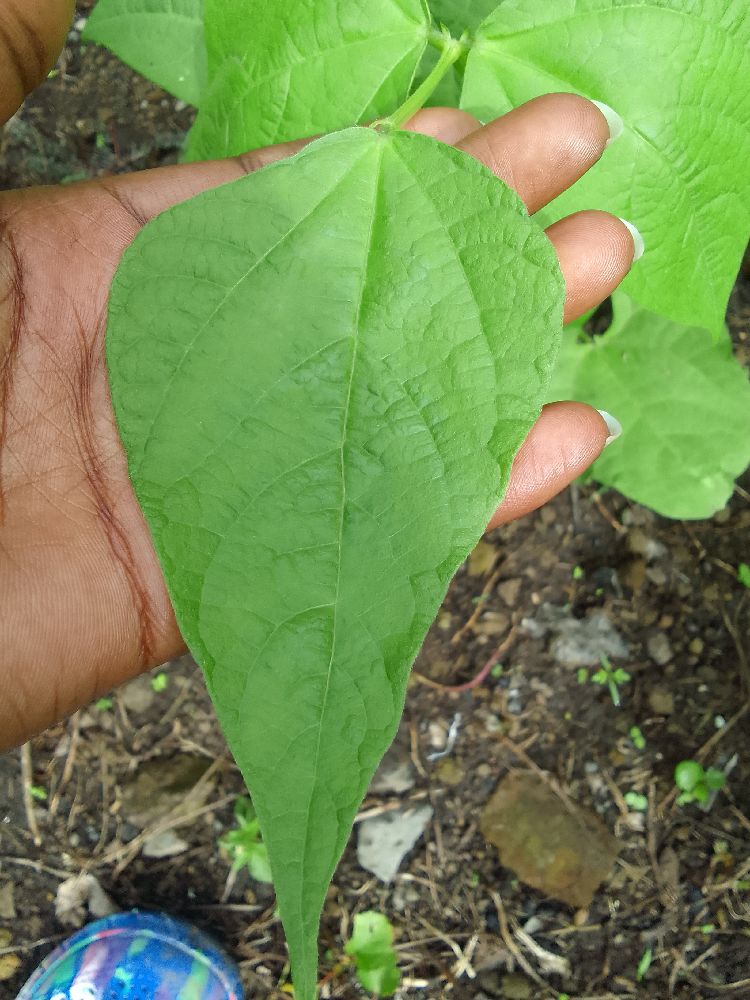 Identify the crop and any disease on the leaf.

common bean, healthy
